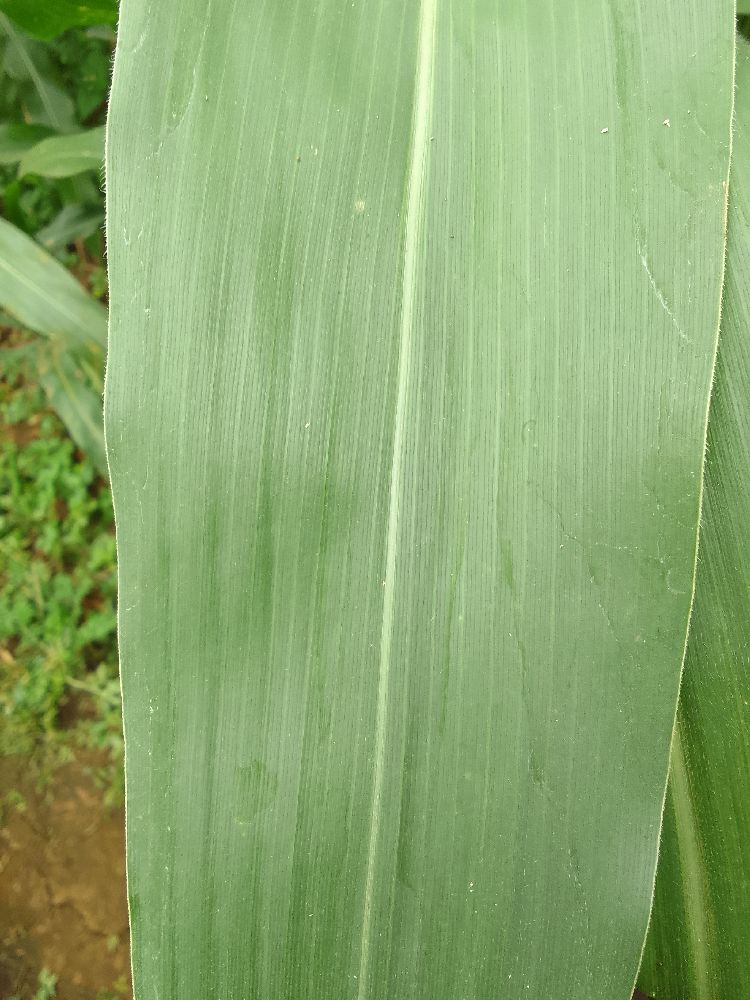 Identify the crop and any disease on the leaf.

maize, healthy
